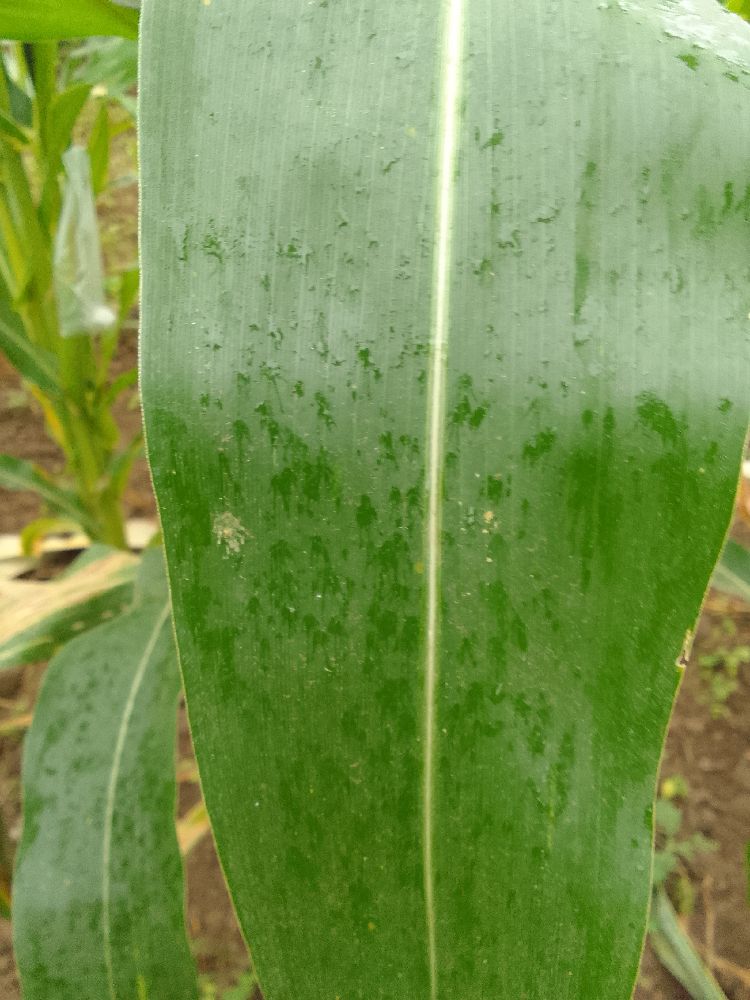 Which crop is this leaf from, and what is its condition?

maize, healthy
